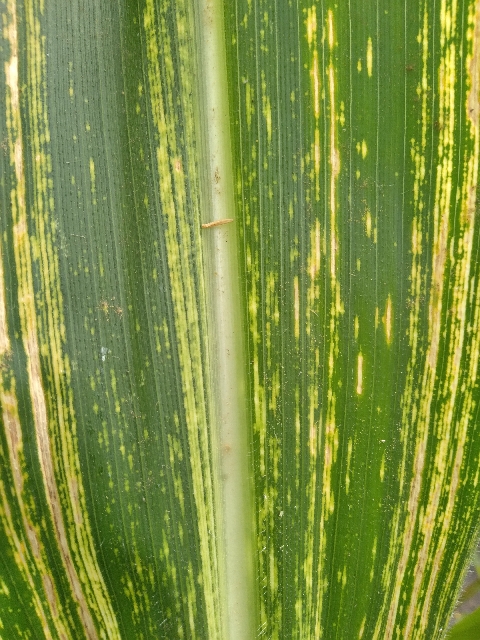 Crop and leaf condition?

maize, maize streak virus
